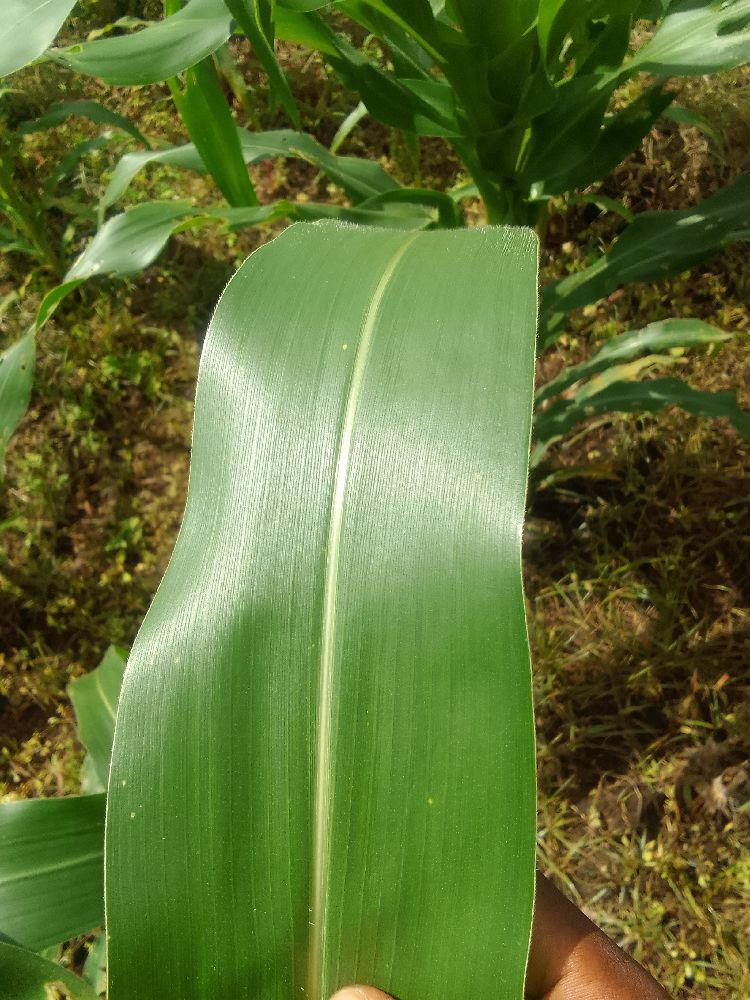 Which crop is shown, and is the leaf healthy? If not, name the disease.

maize, healthy
